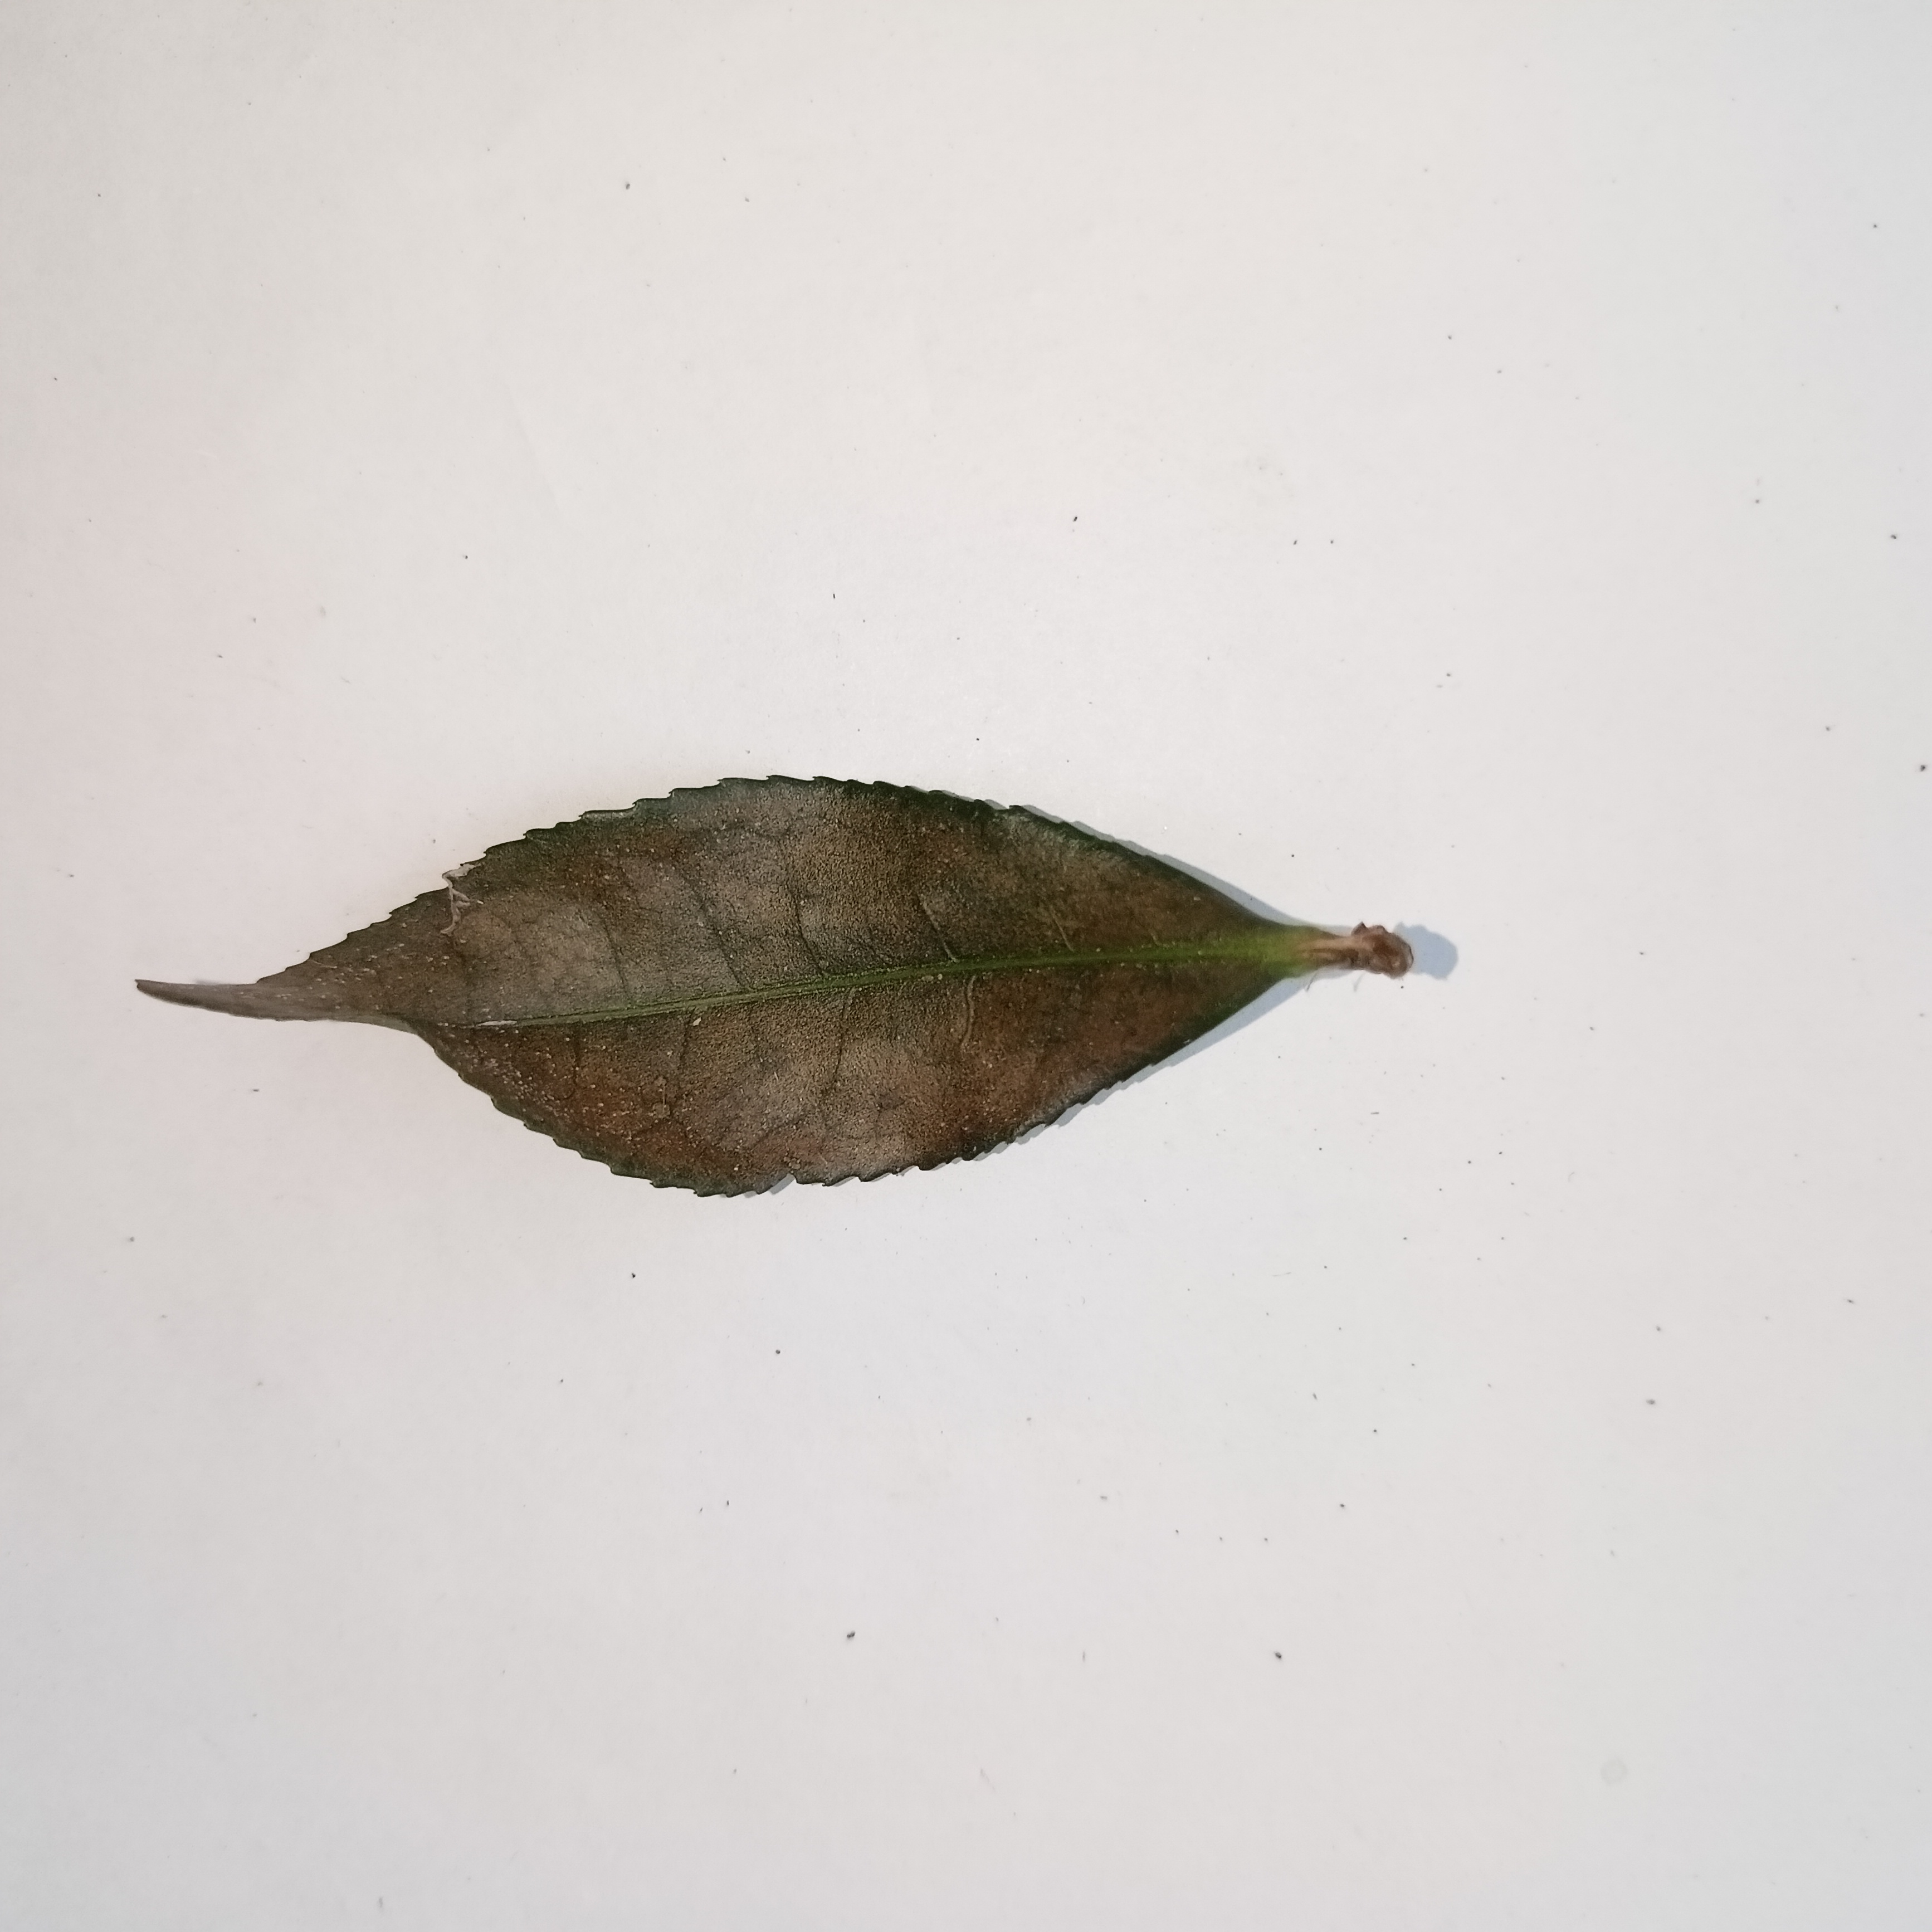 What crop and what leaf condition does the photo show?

tea, red rust
